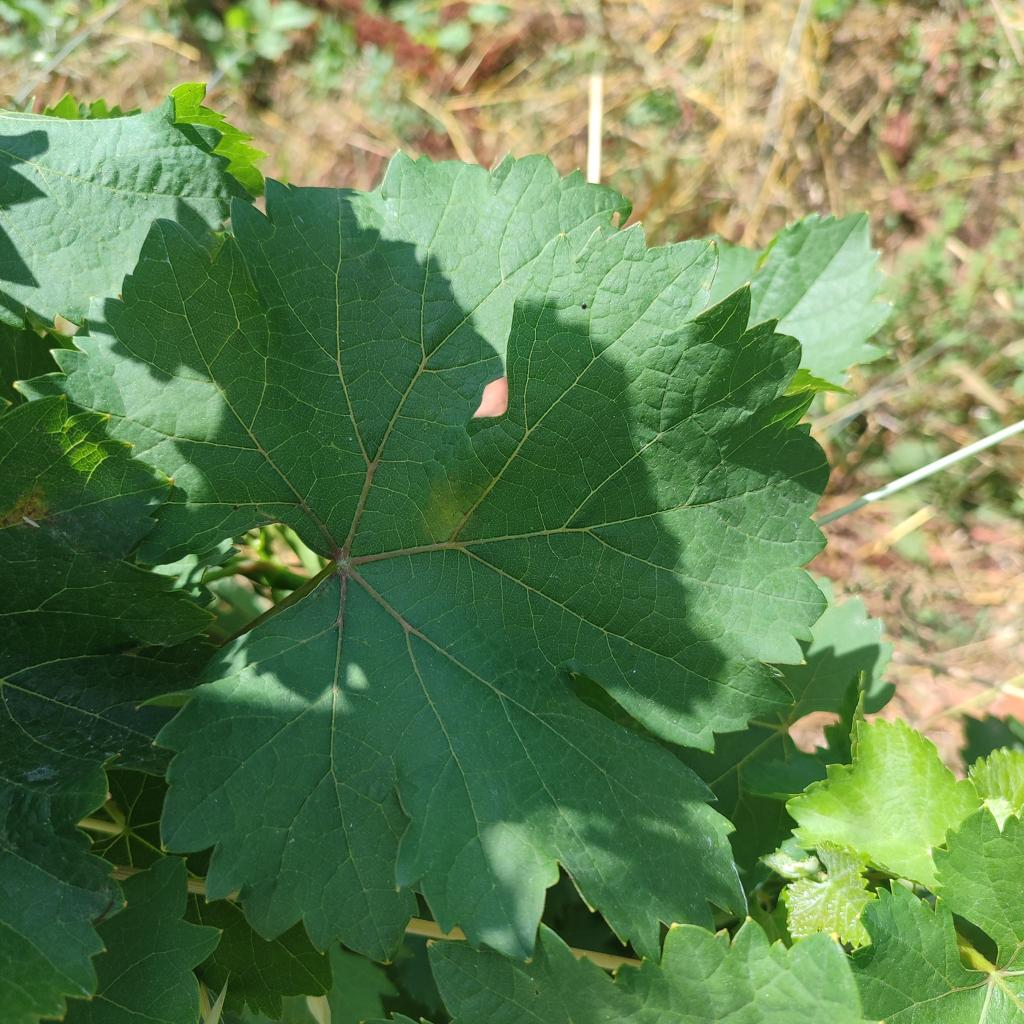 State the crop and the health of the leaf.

grapevine, downy mildew
